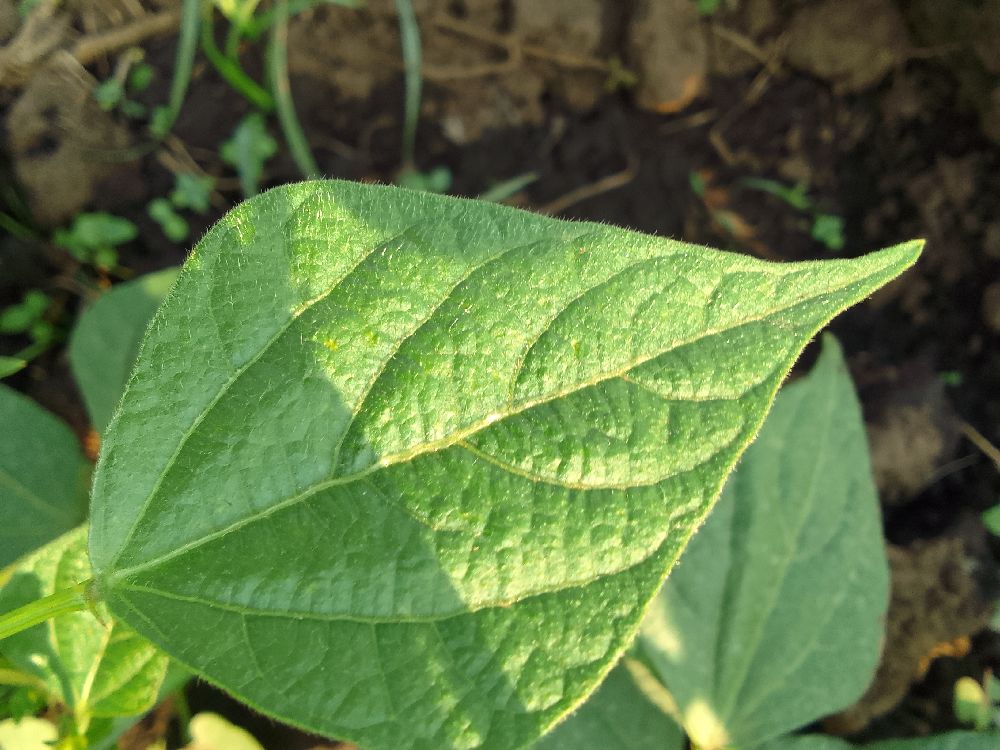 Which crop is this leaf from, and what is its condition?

common bean, healthy
